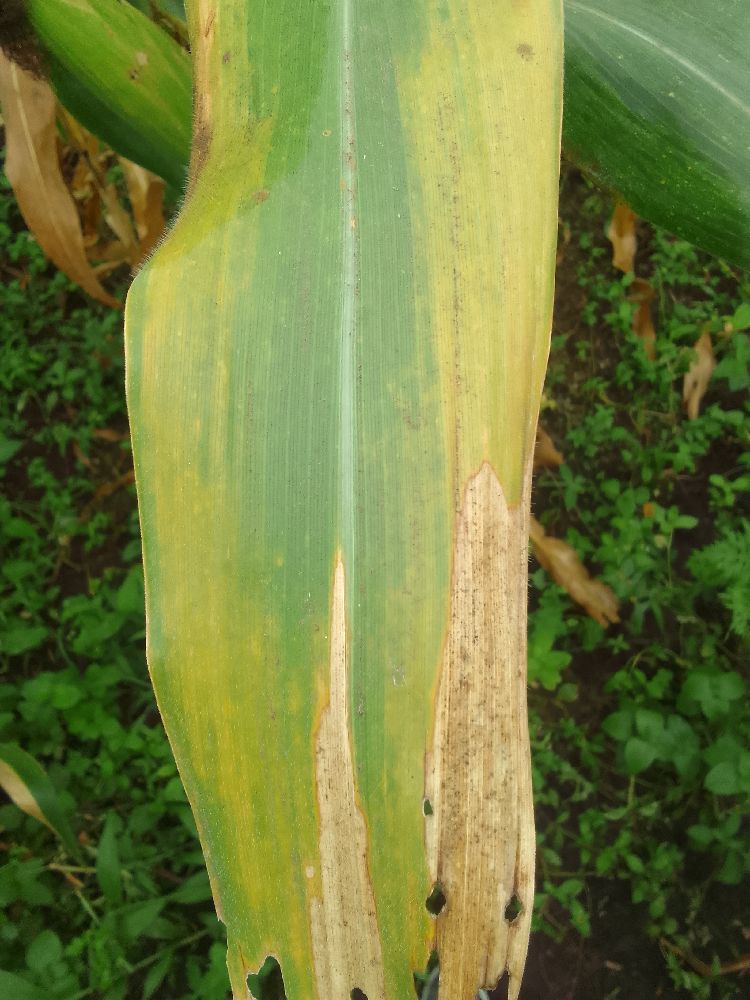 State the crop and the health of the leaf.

maize, maize lethal necrosis
